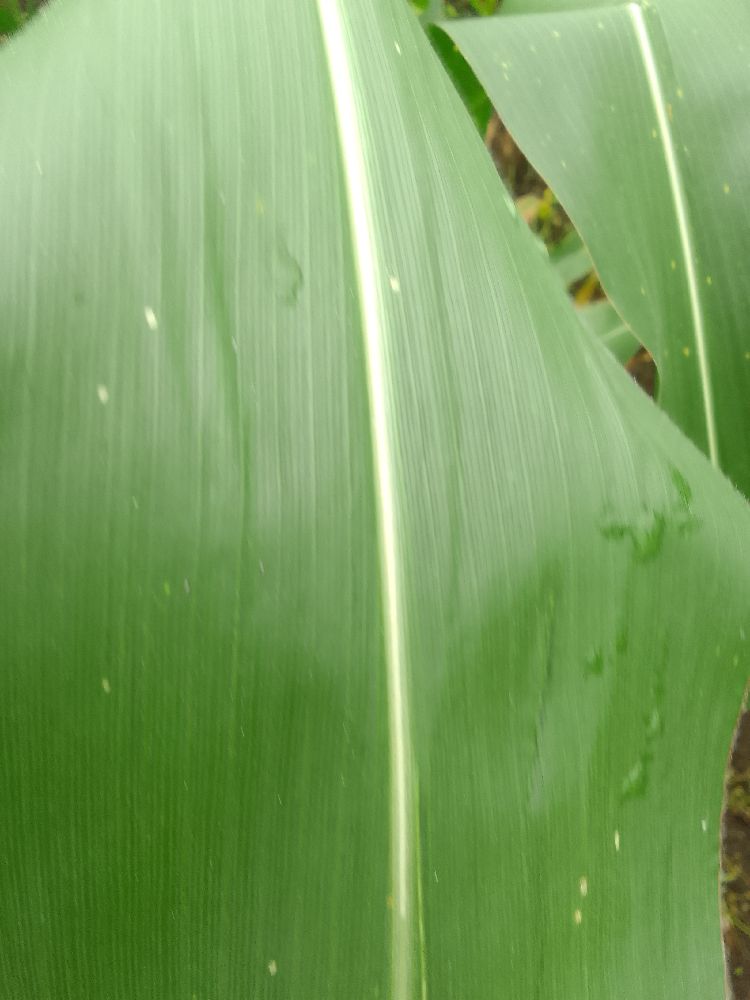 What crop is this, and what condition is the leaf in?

maize, healthy
